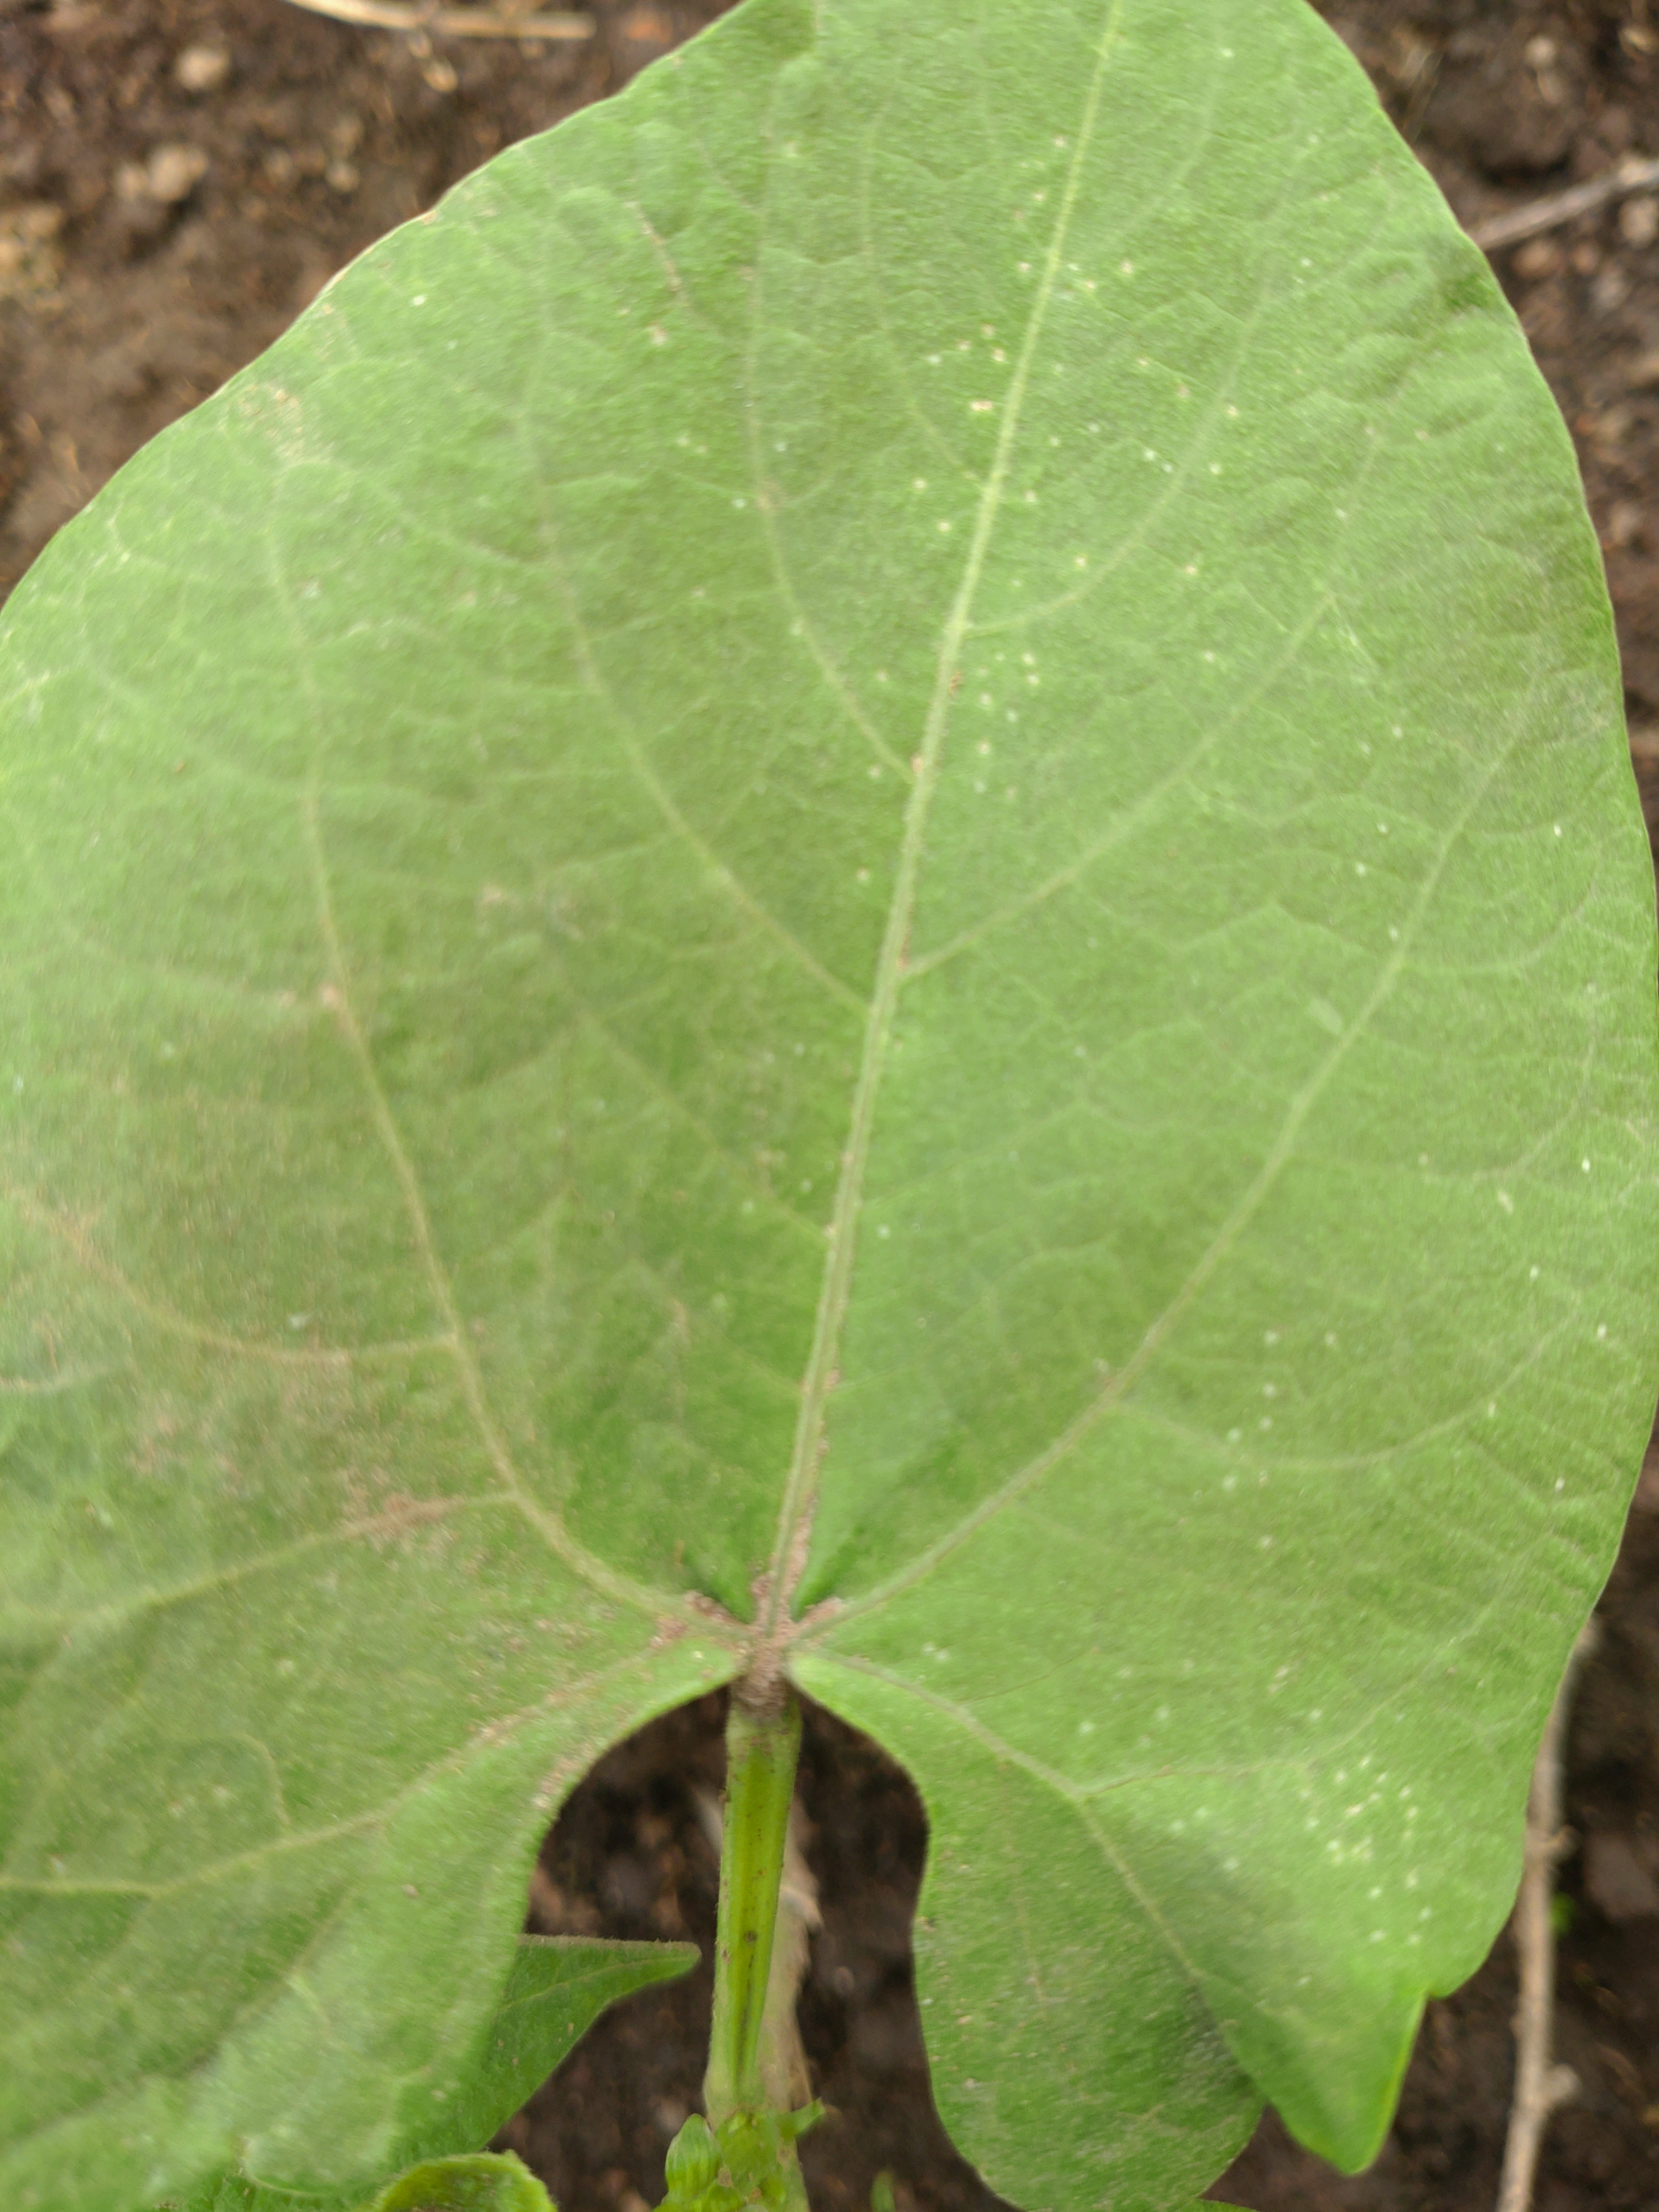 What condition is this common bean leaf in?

healthy
